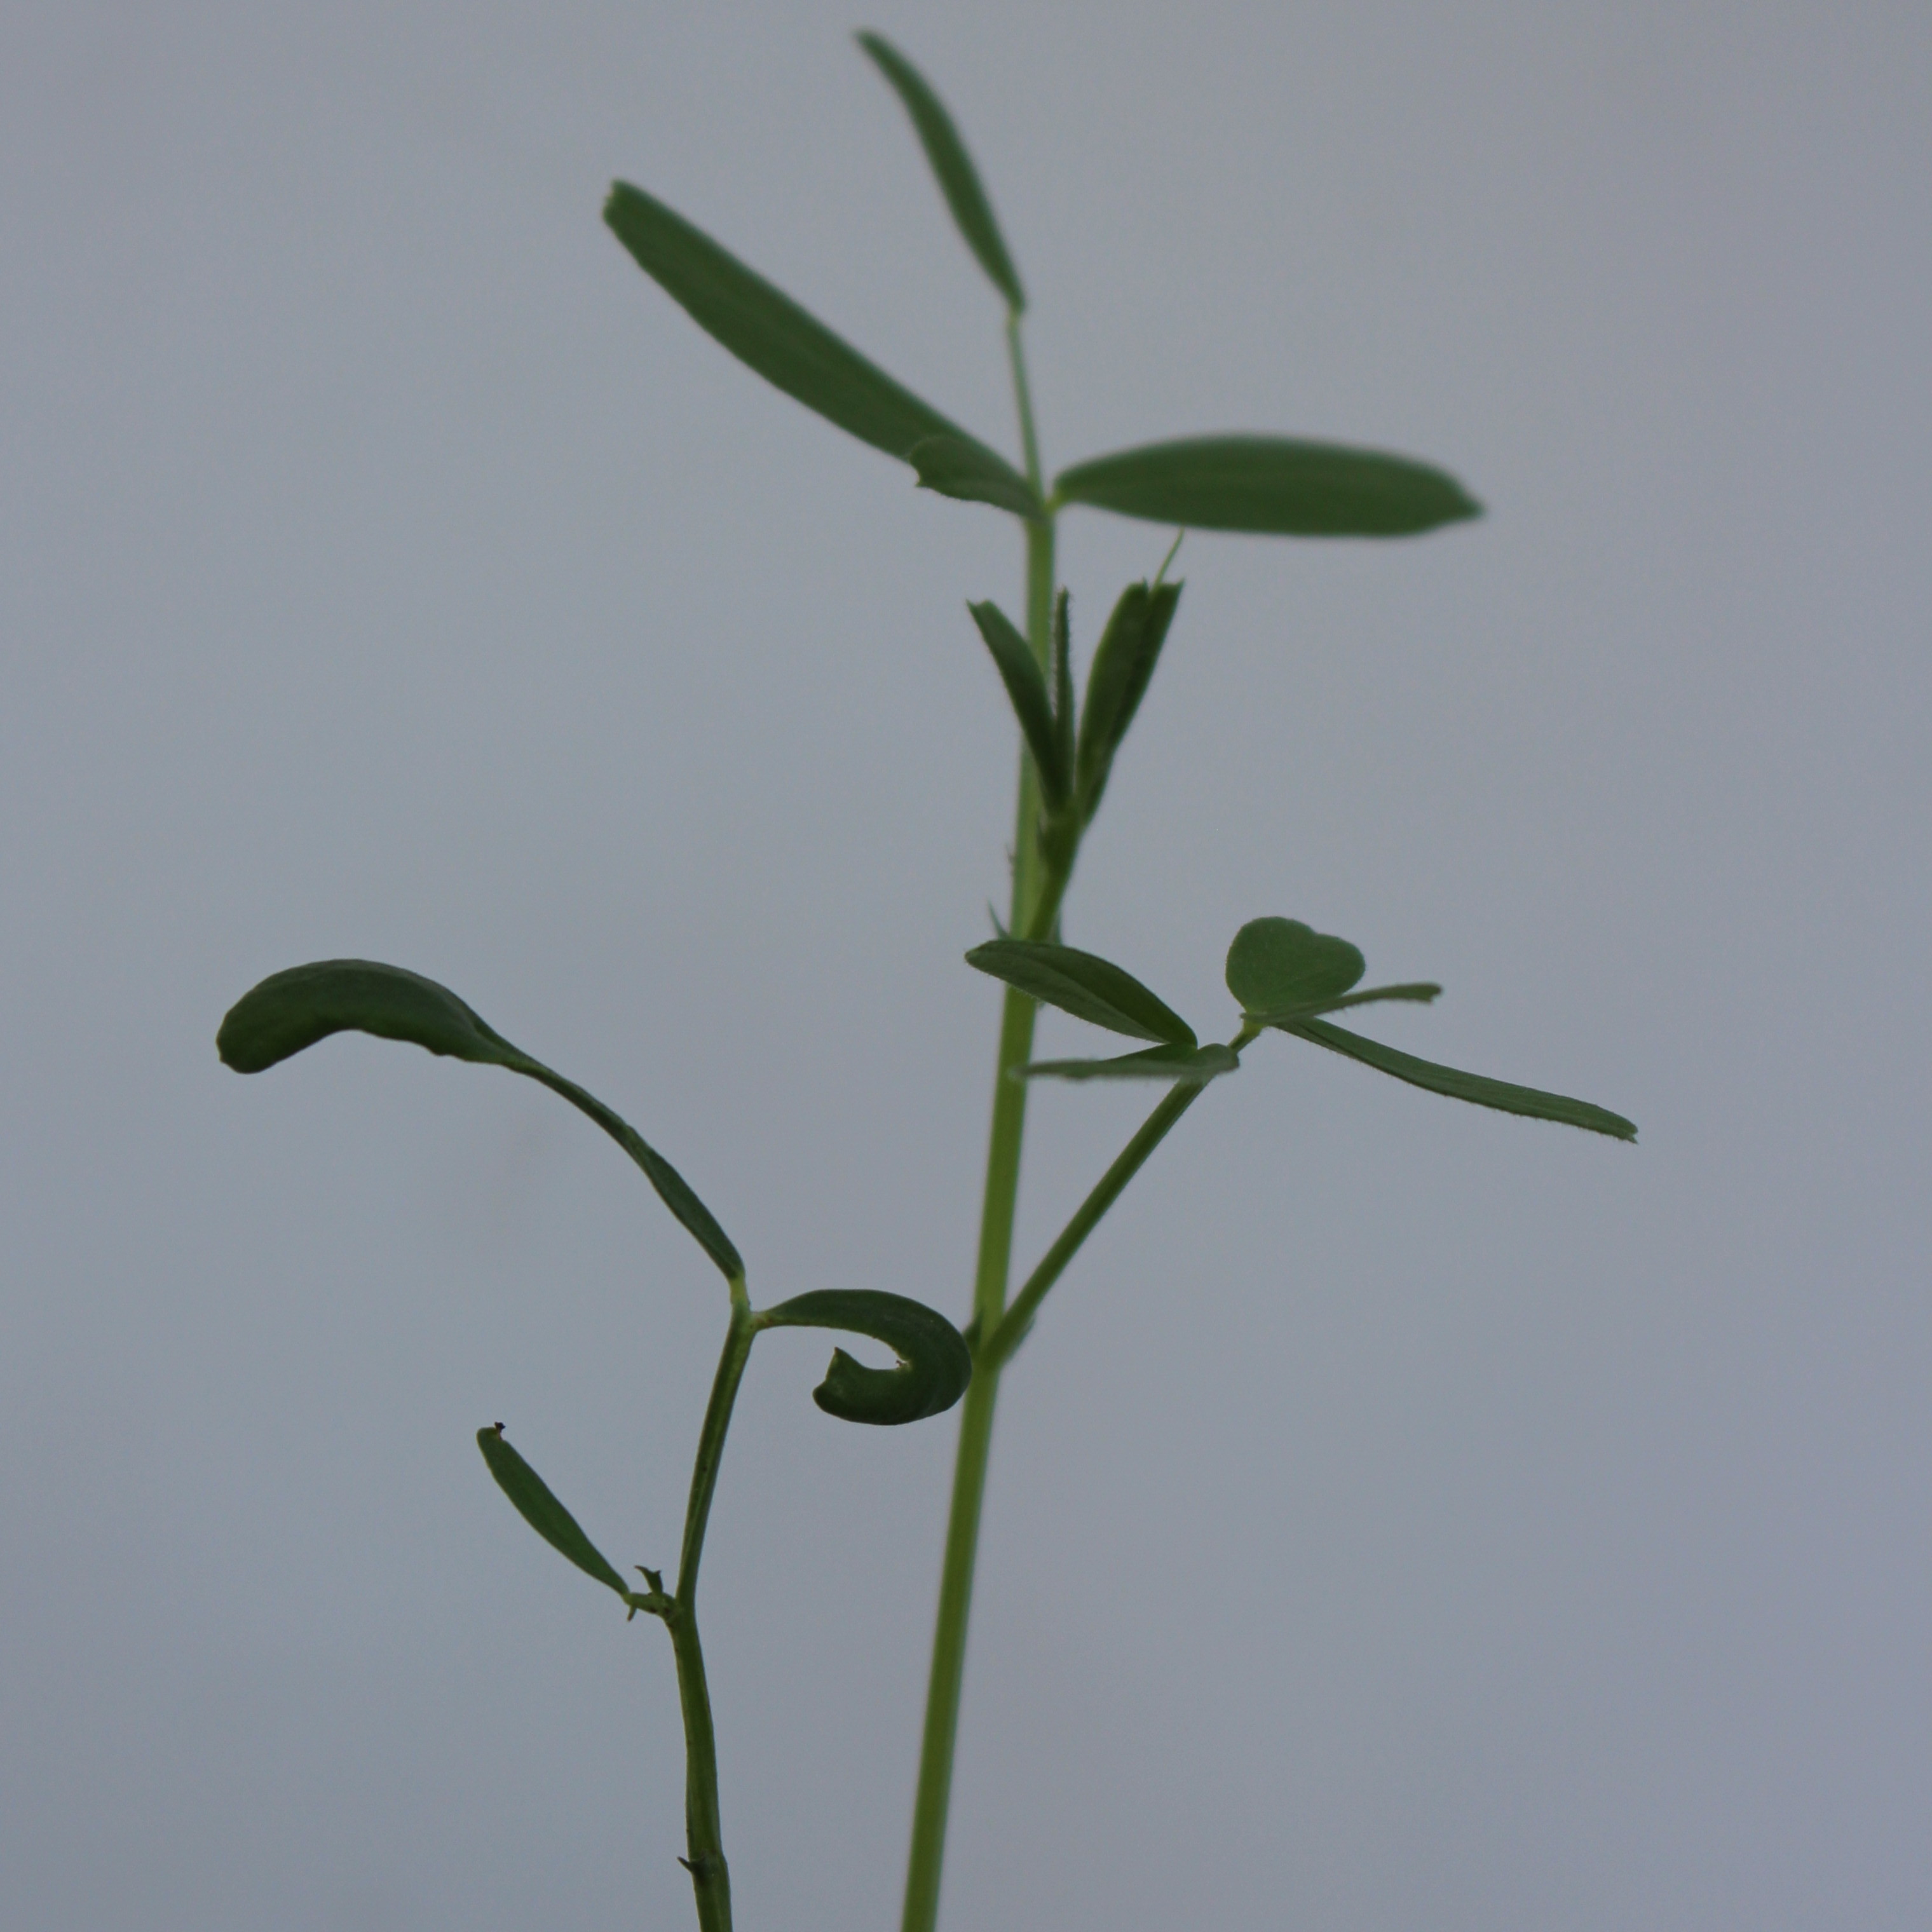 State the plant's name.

Vicia sativa
